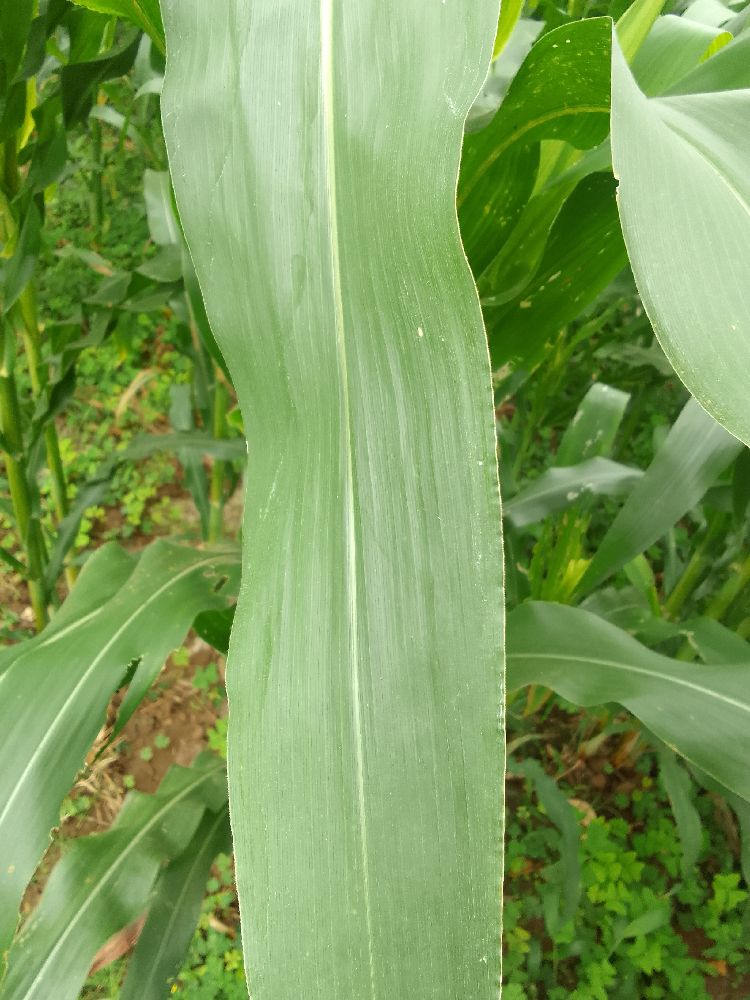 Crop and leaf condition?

maize, healthy
